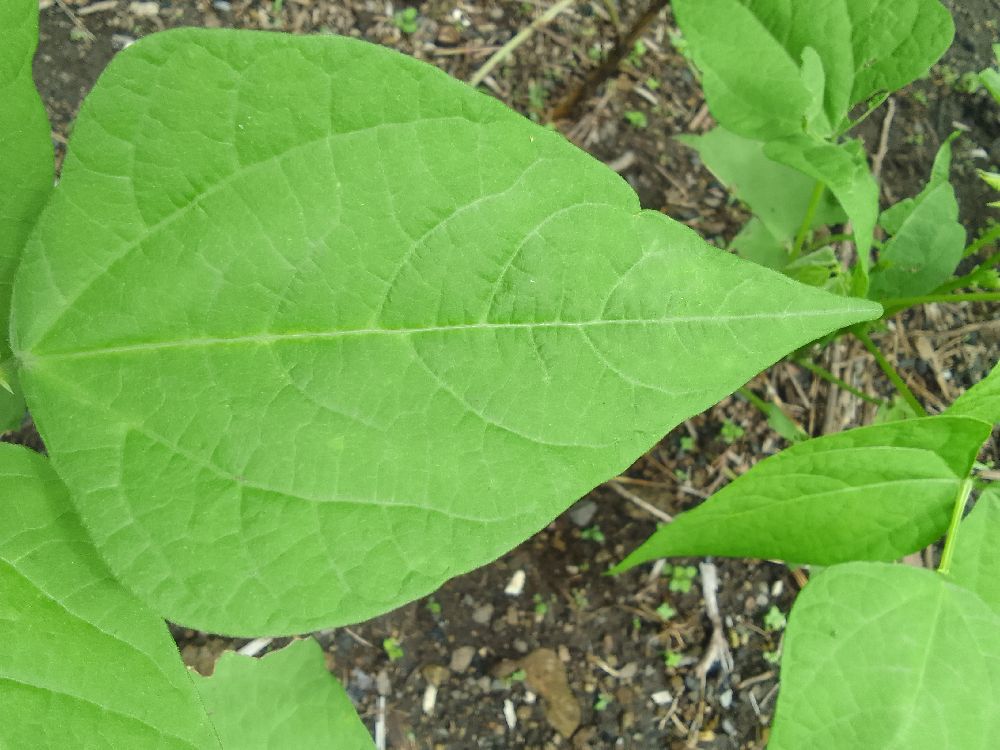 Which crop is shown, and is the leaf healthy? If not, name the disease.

common bean, healthy
